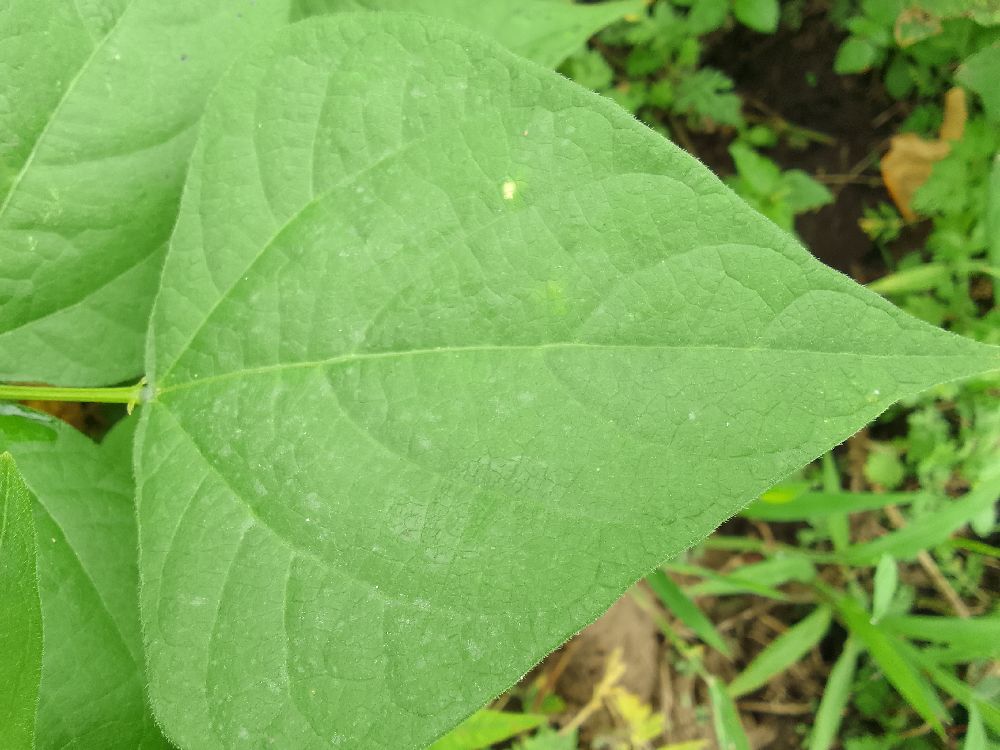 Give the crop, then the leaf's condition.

common bean, healthy
